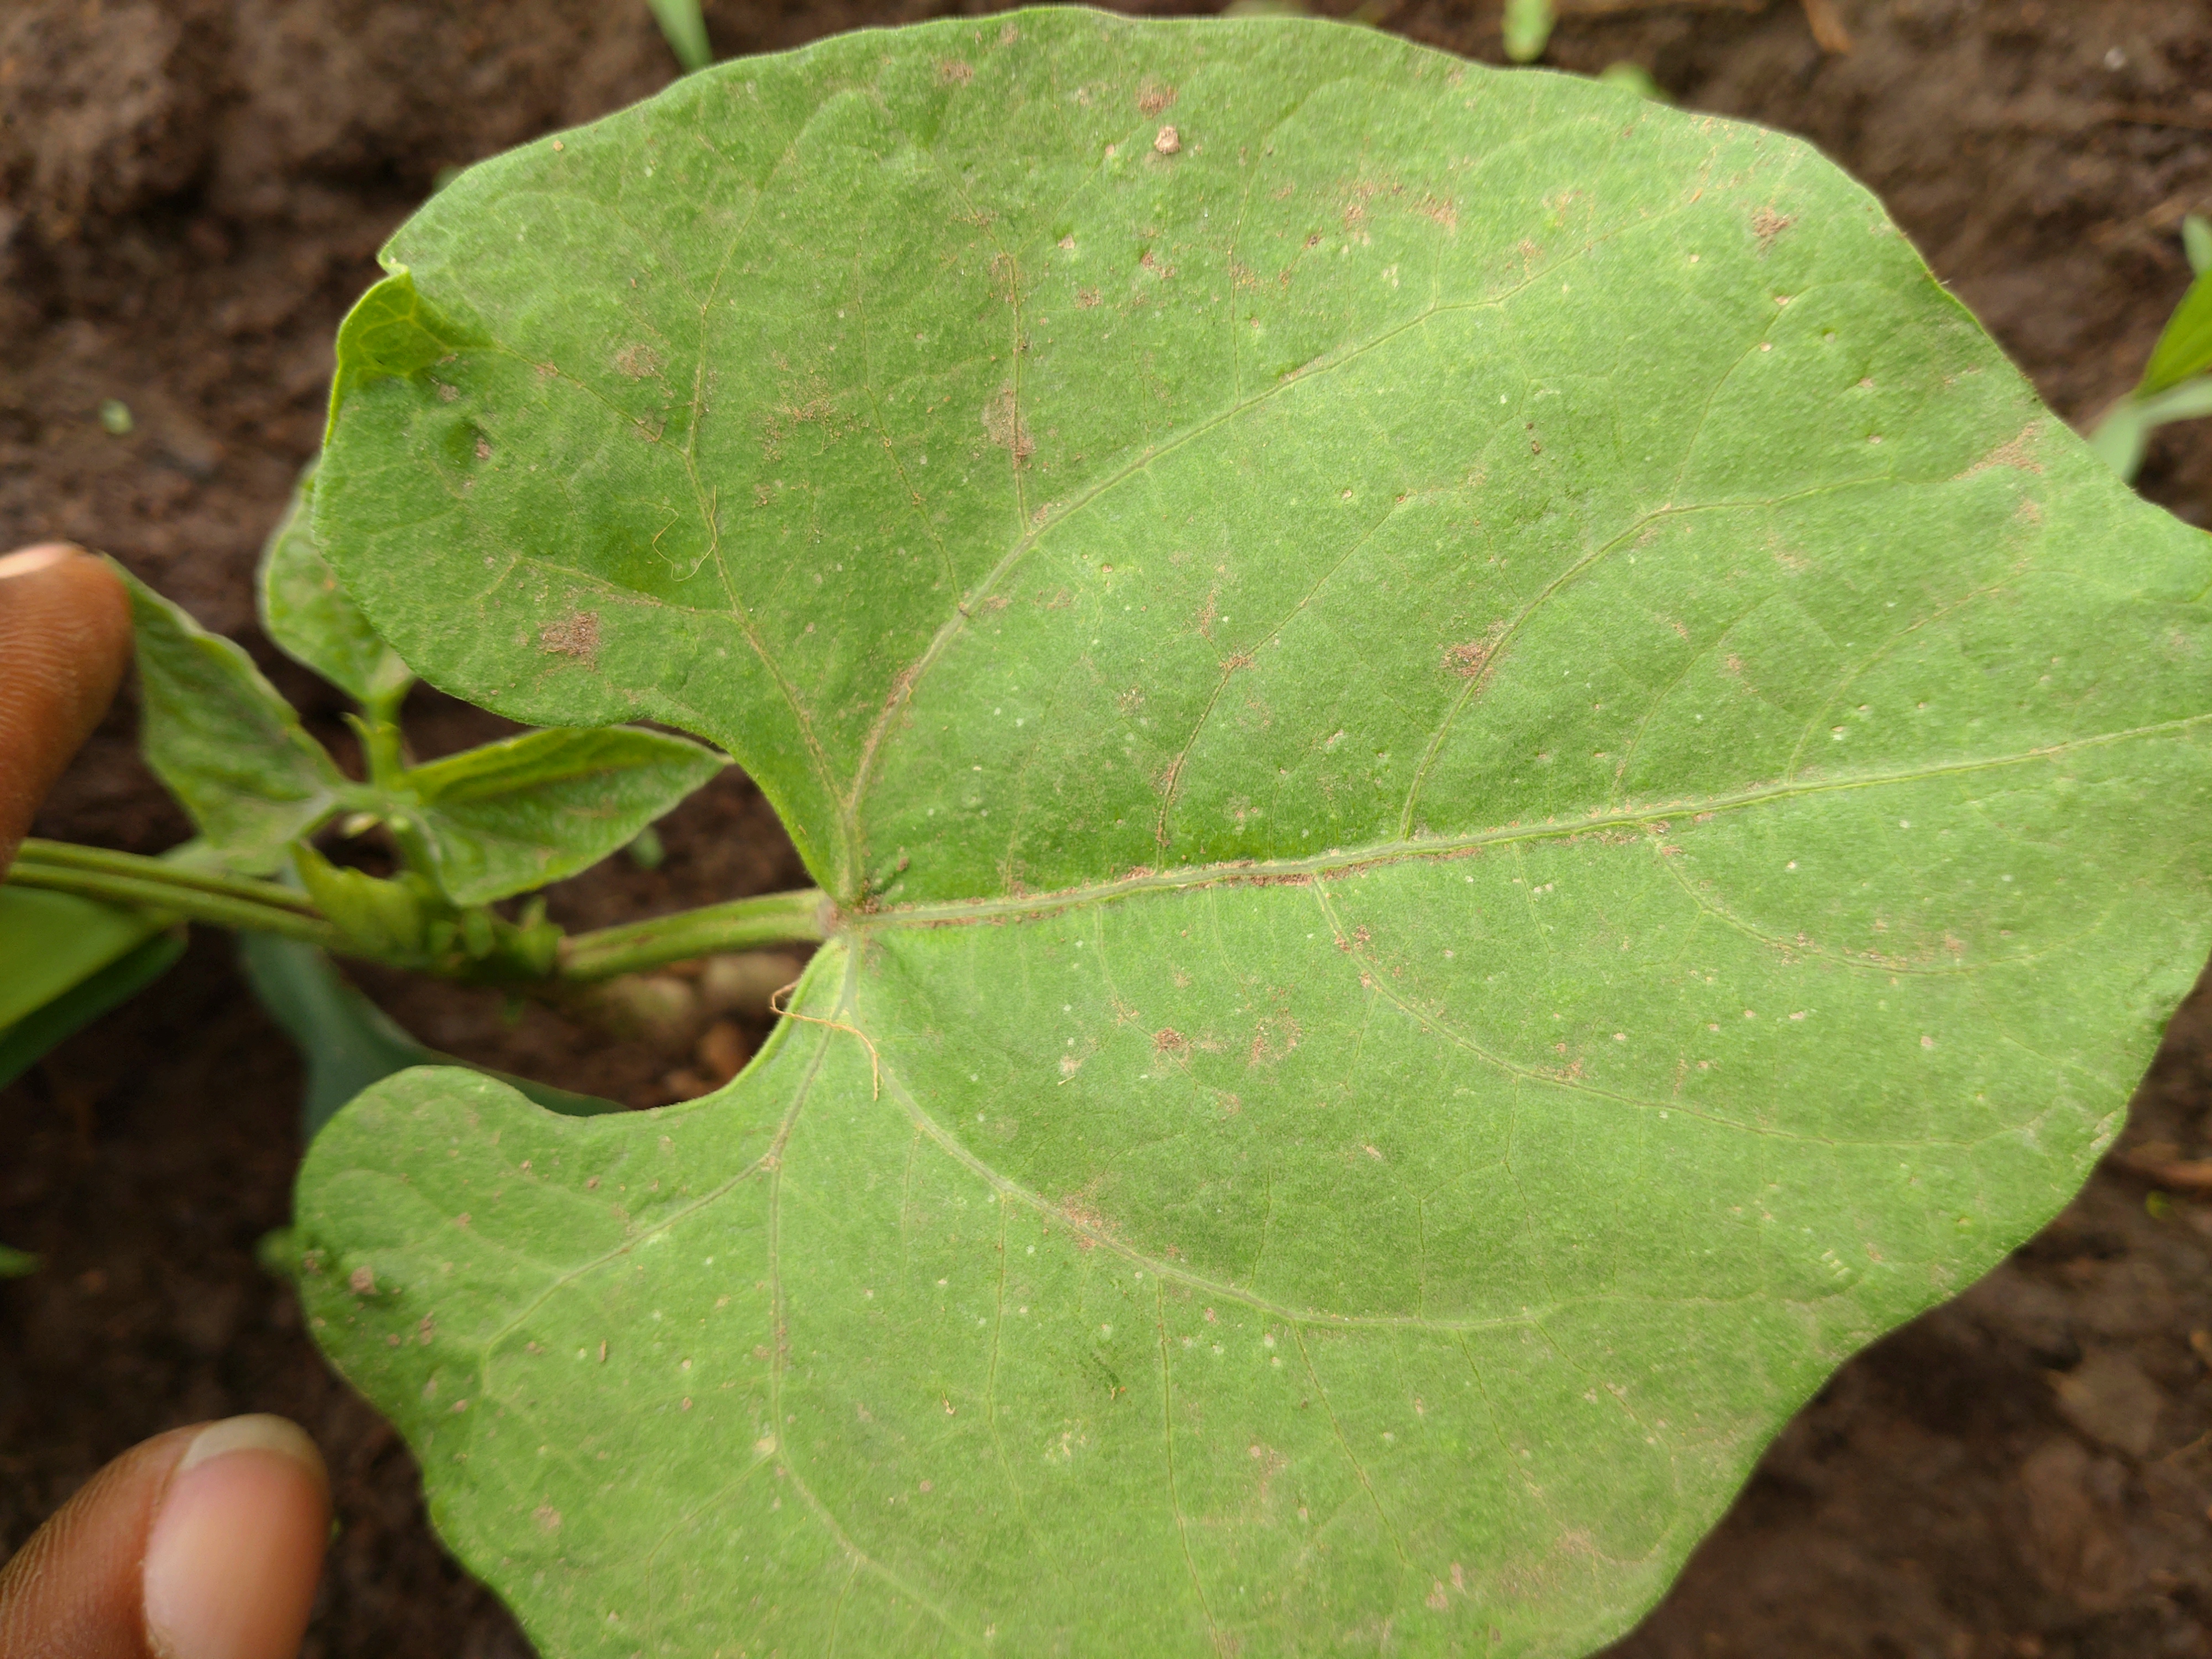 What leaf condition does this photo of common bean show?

healthy
